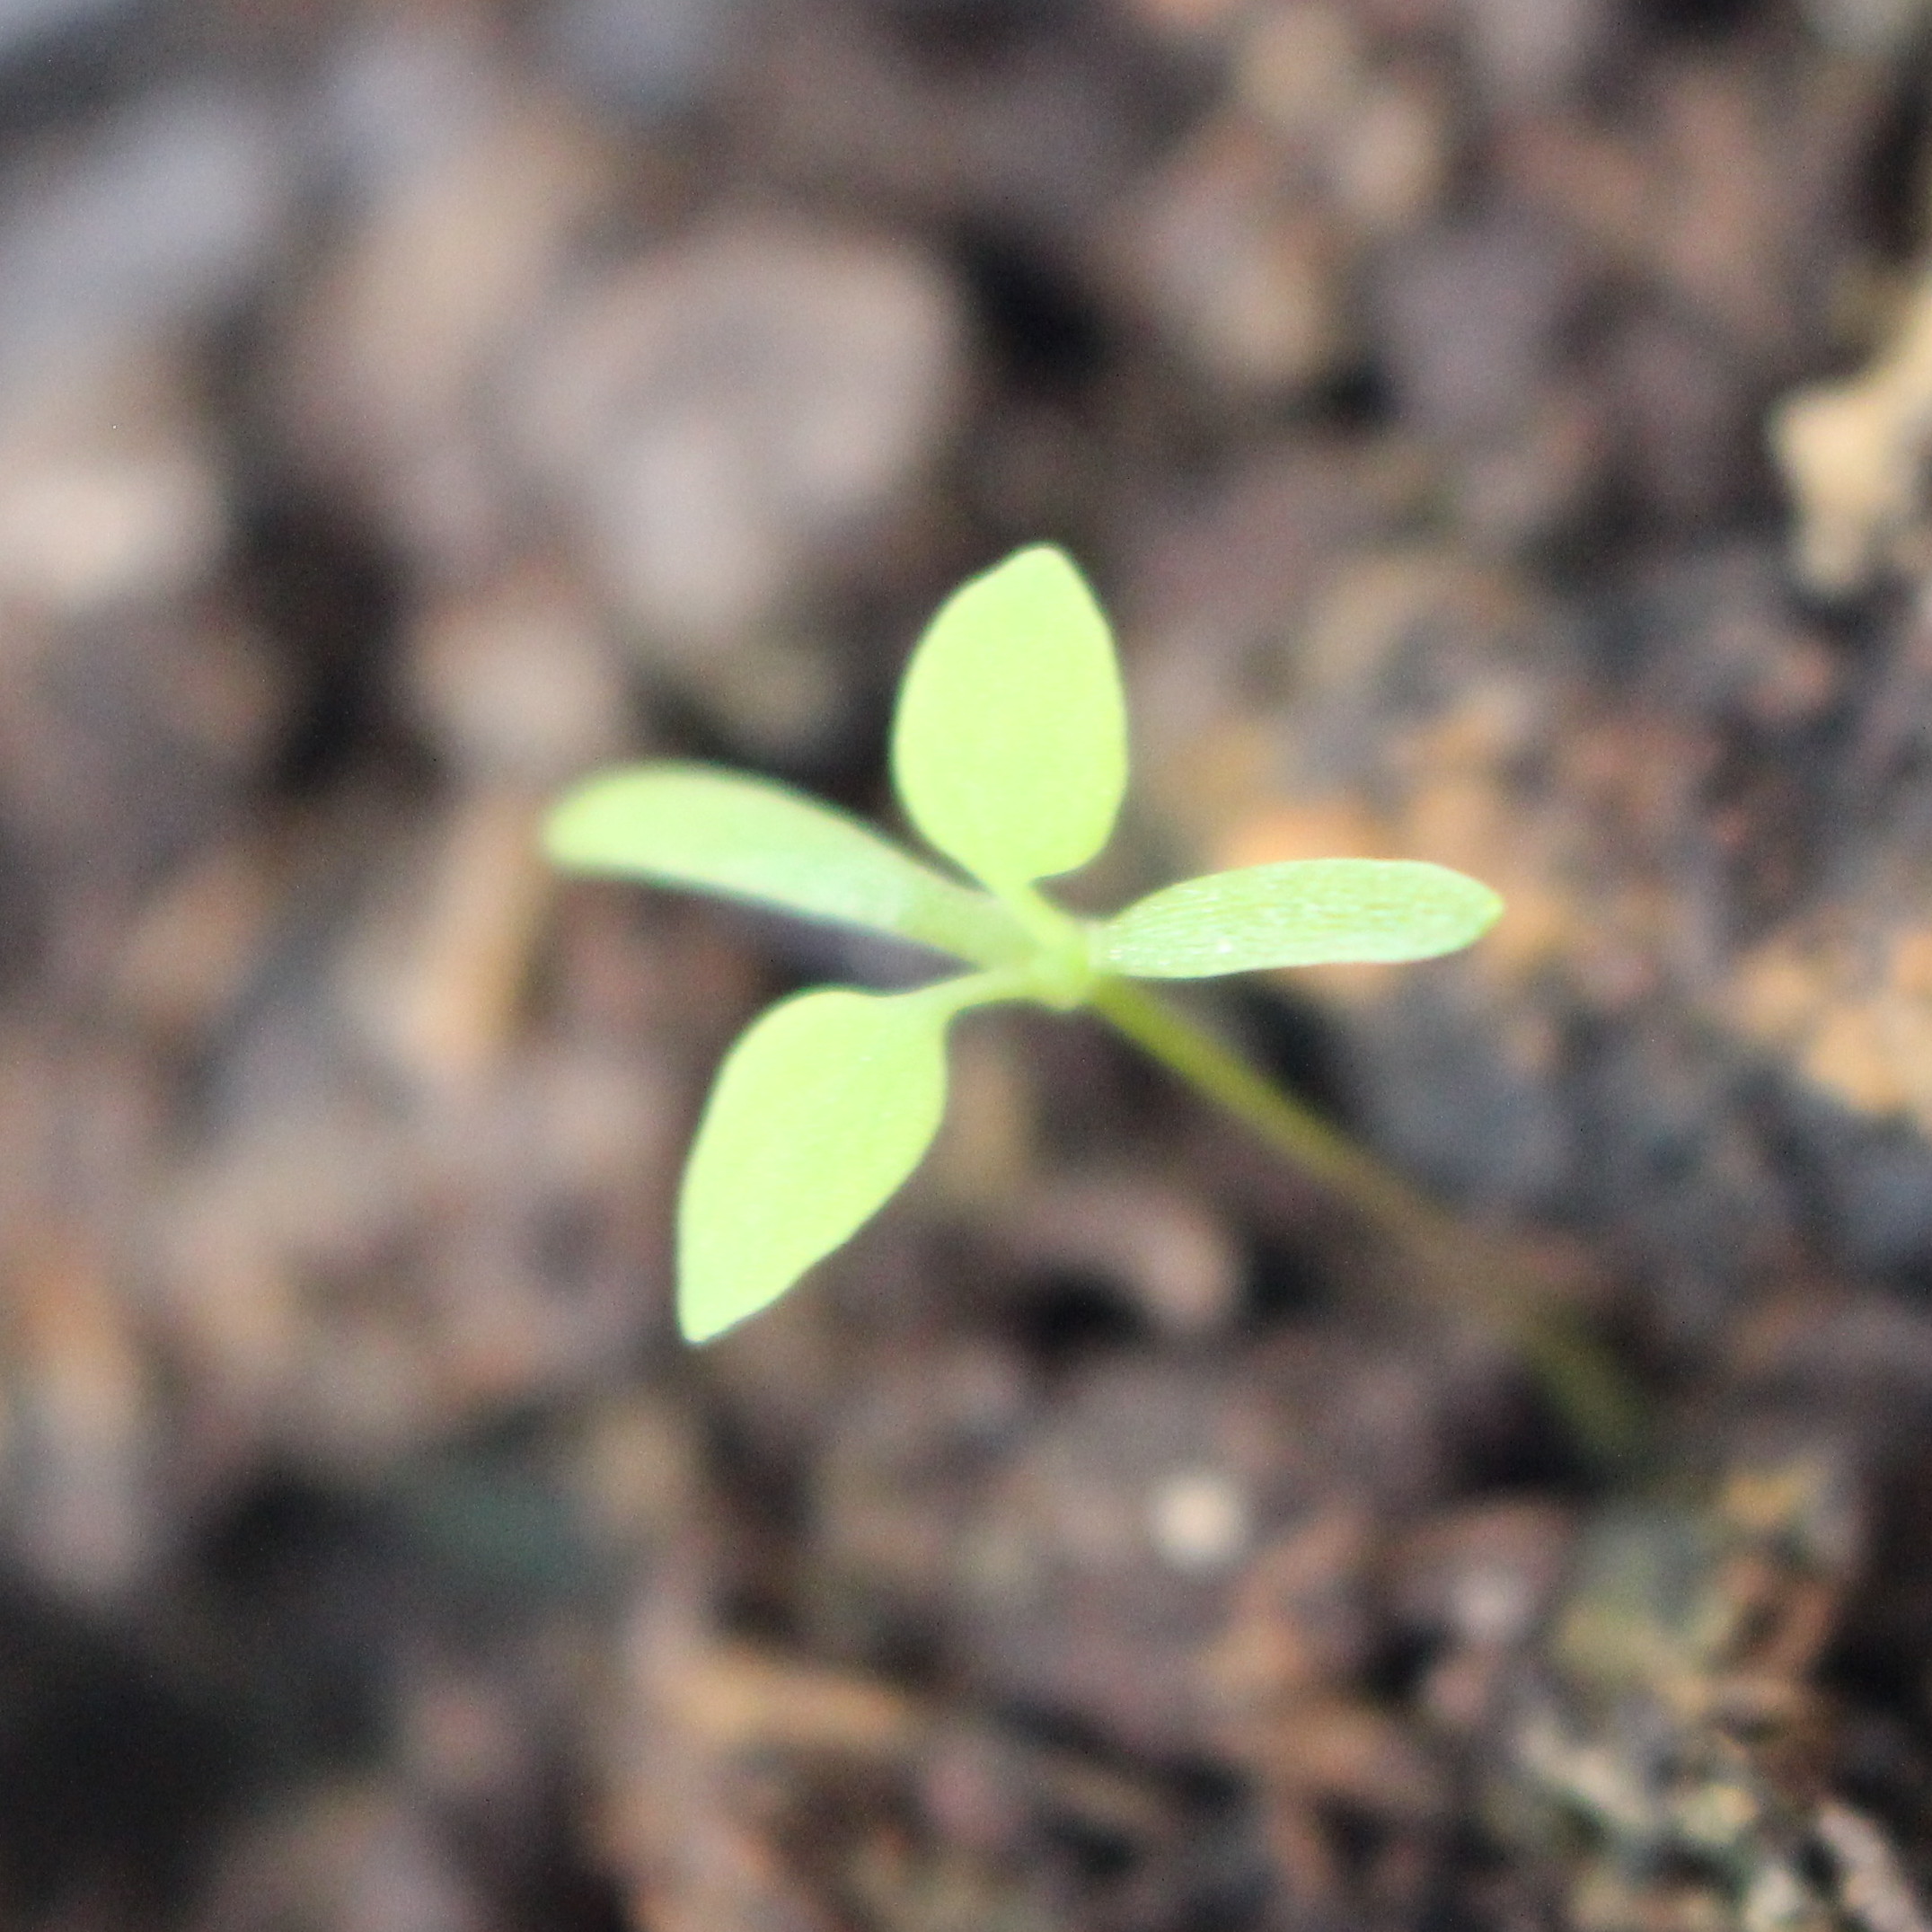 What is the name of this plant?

Papaver rhoeas
